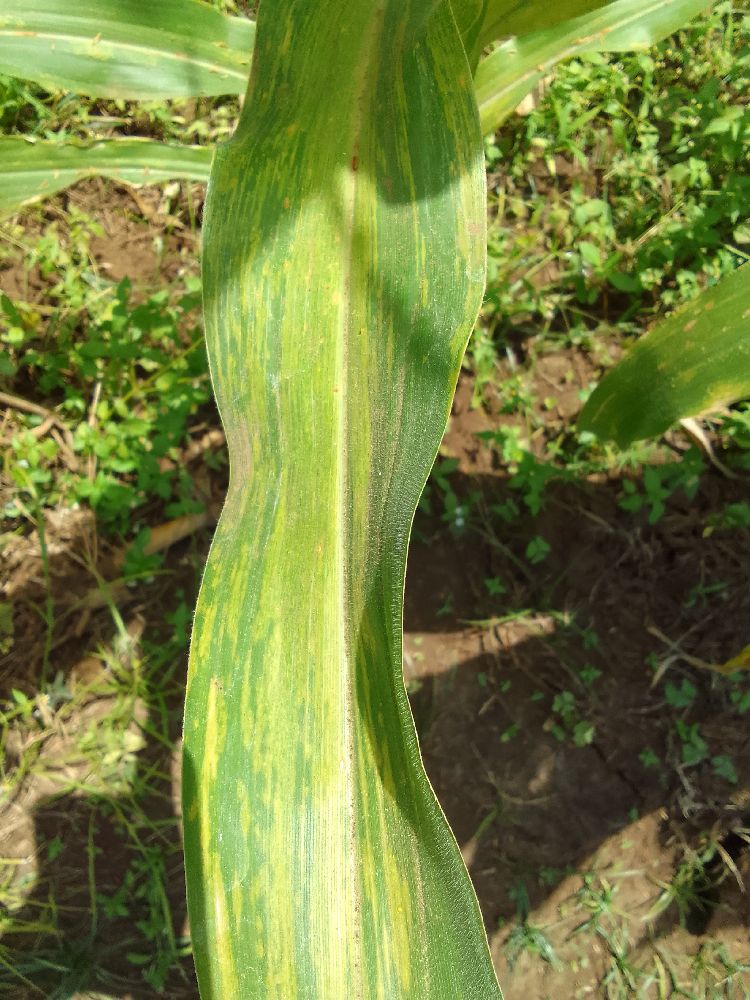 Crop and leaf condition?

maize, maize lethal necrosis
